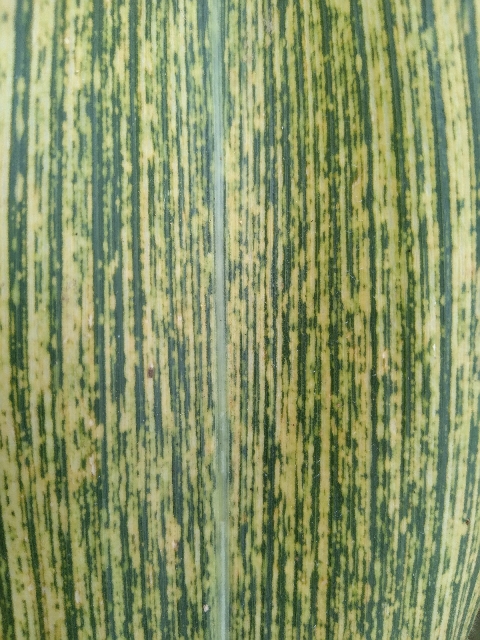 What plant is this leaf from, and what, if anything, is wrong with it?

maize, maize streak virus
